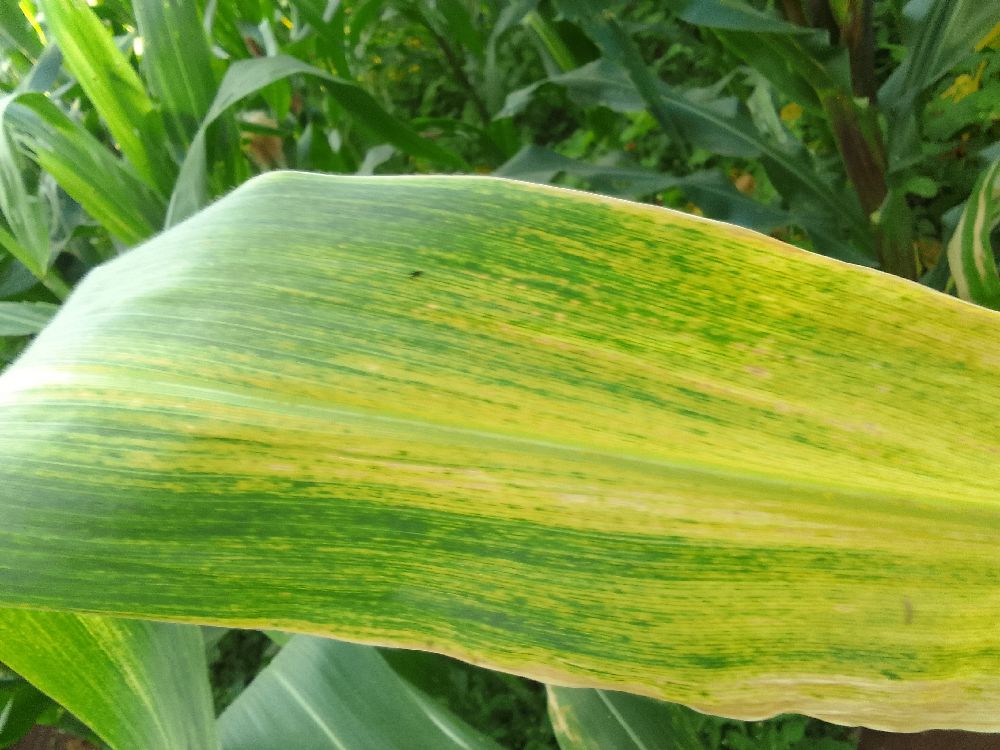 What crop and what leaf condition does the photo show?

maize, maize lethal necrosis
